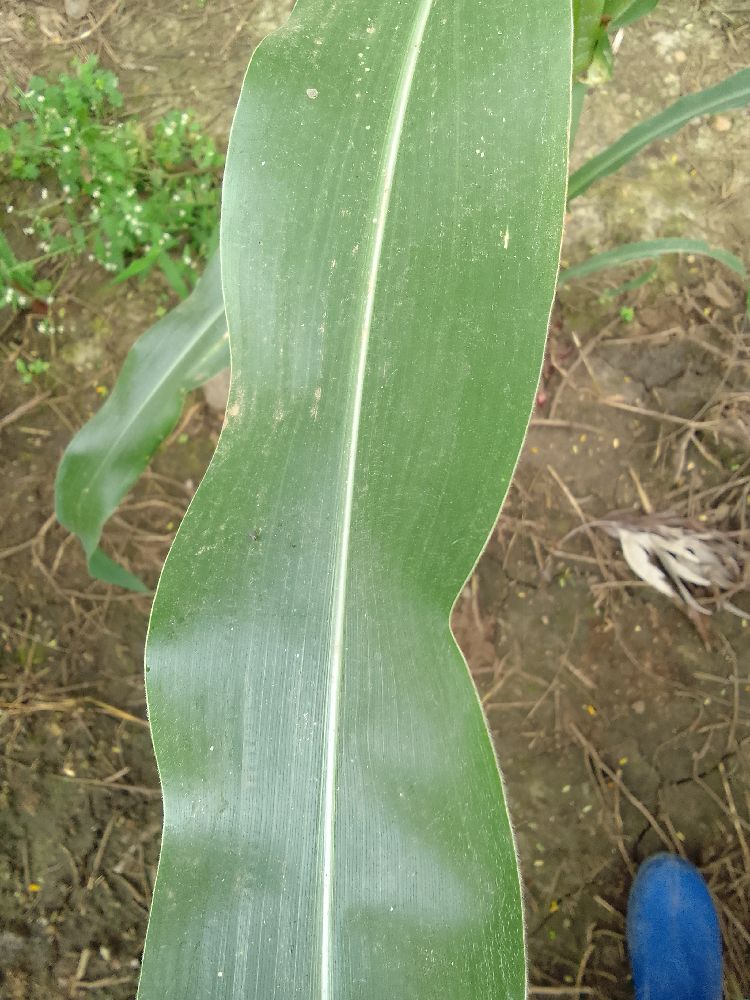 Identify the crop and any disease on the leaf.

maize, healthy
